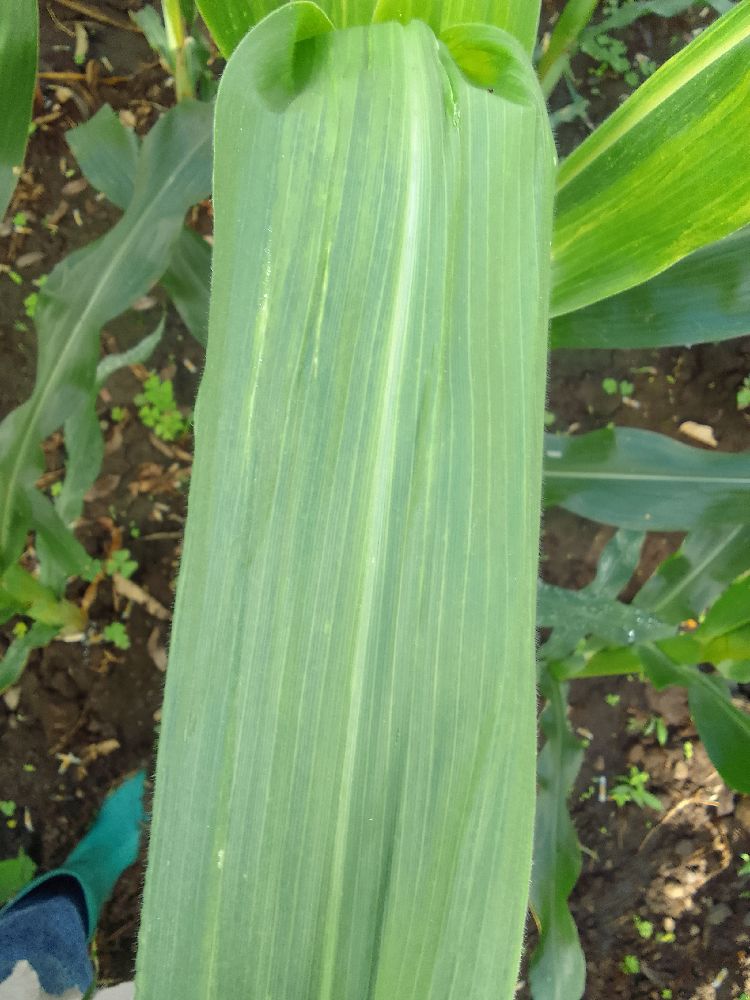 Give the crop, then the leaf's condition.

maize, maize lethal necrosis
